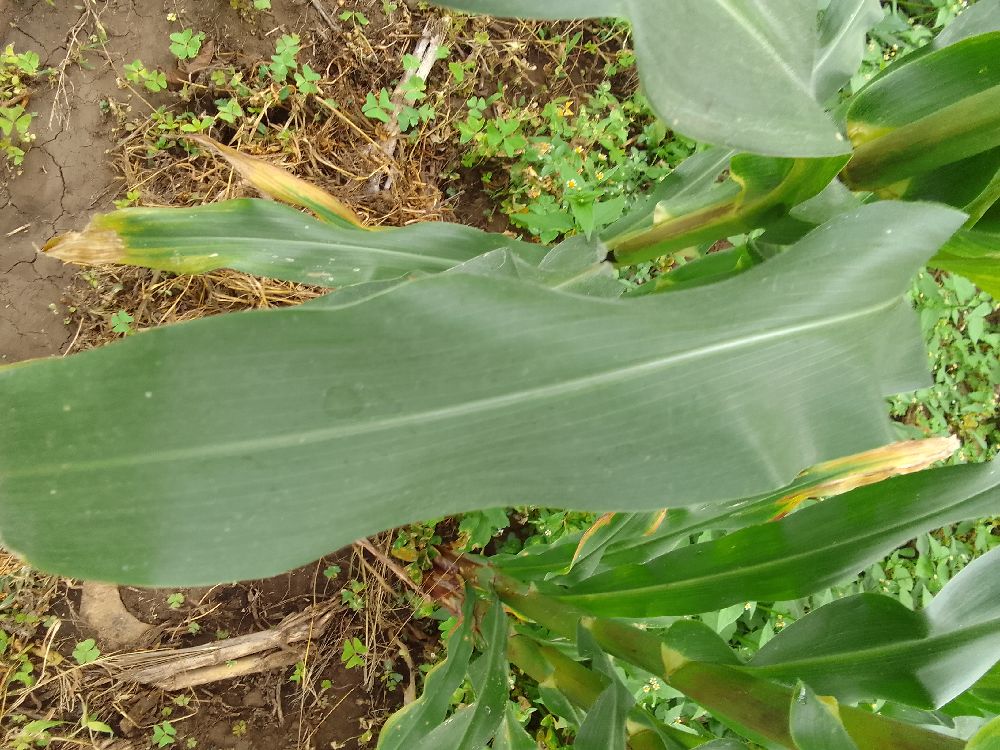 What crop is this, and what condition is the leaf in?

maize, healthy
